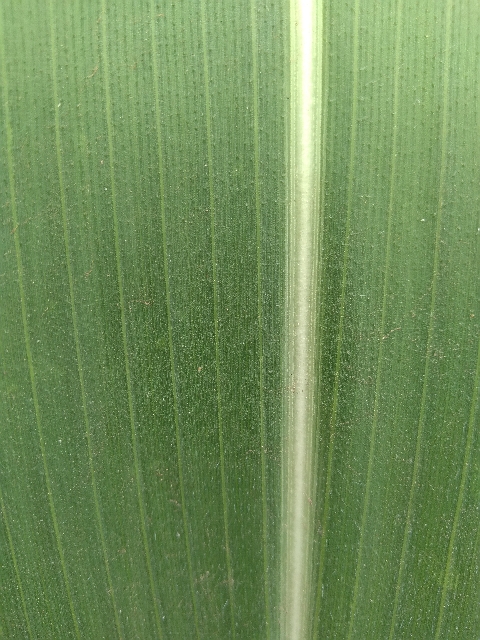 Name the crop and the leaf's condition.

maize, healthy
